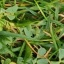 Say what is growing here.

unstructured weed
